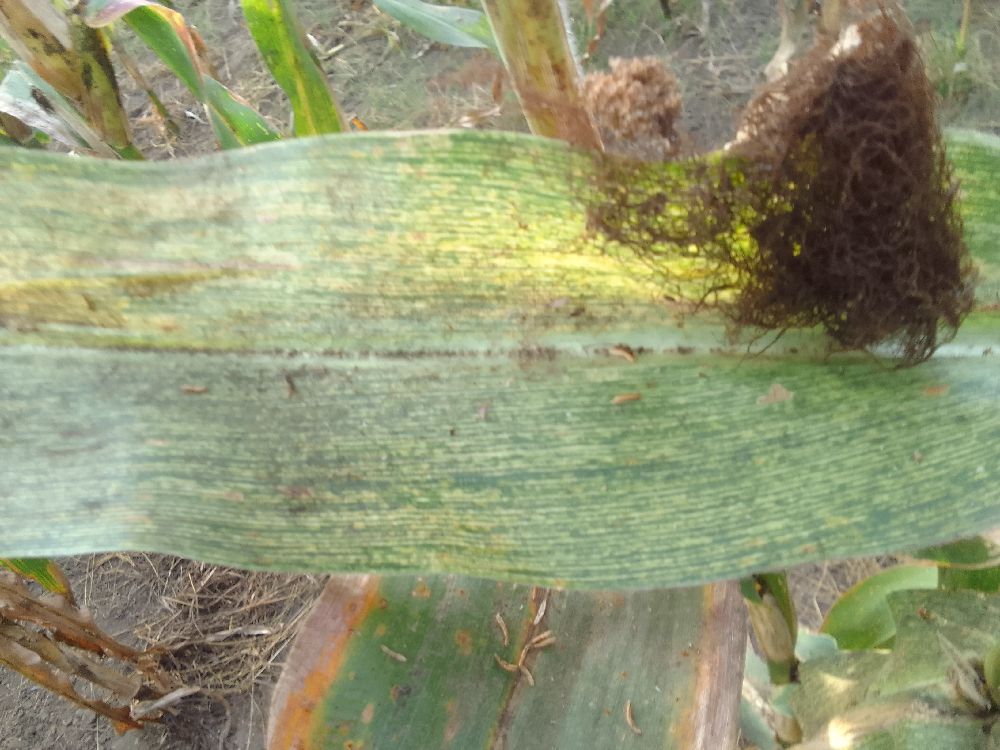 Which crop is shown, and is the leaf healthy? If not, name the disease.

maize, maize streak virus
